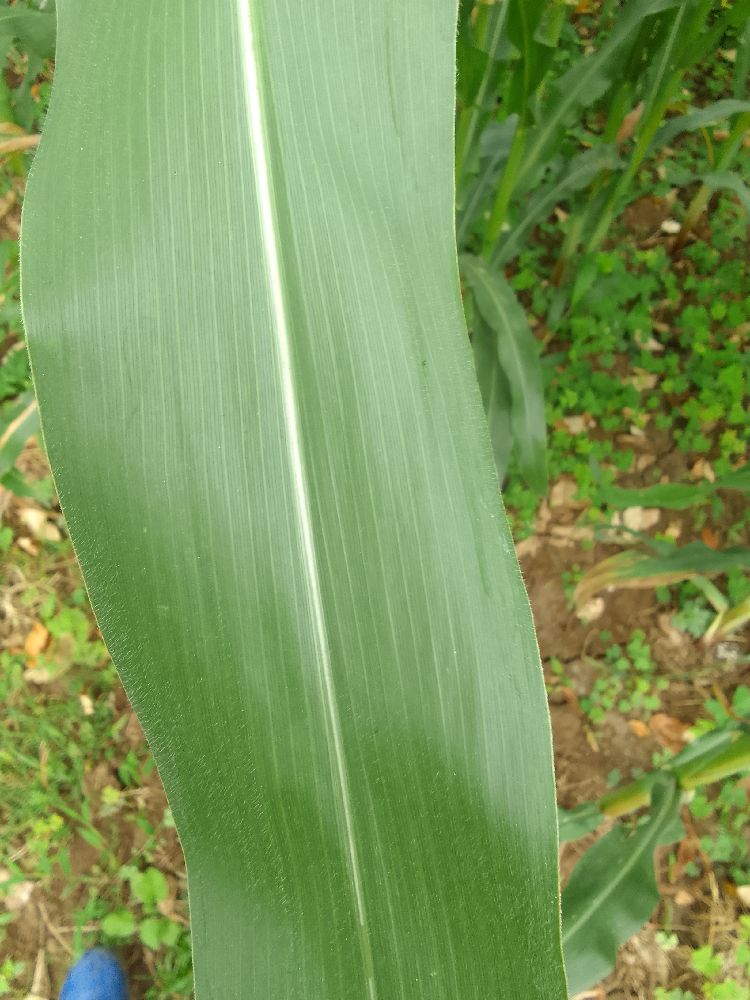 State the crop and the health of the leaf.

maize, healthy
